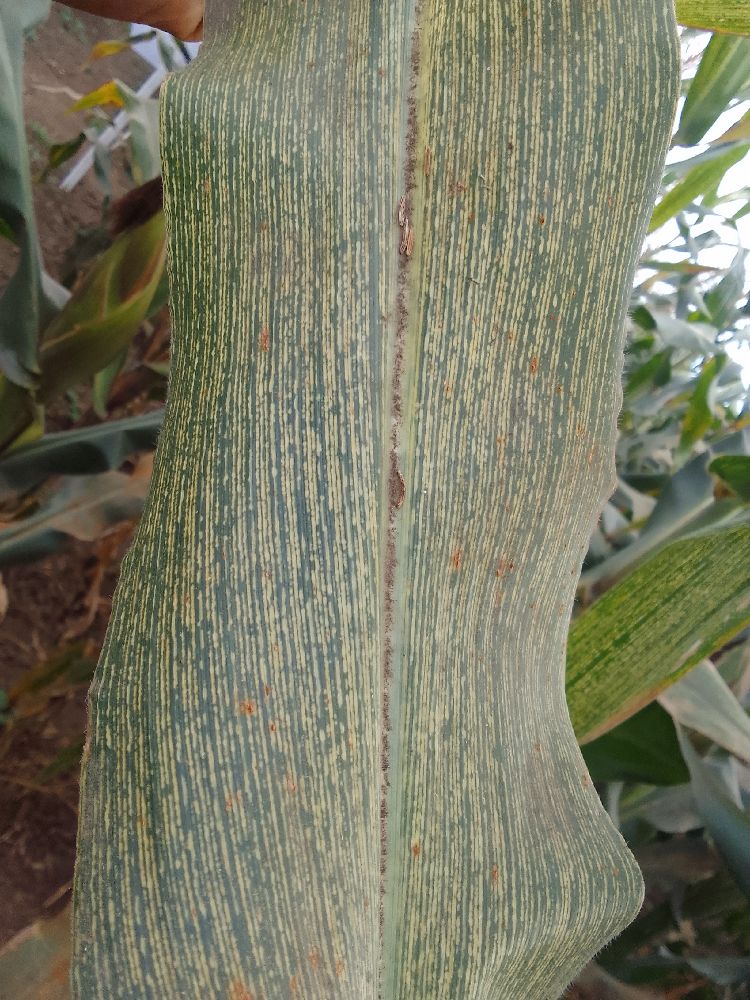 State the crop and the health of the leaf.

maize, maize streak virus
